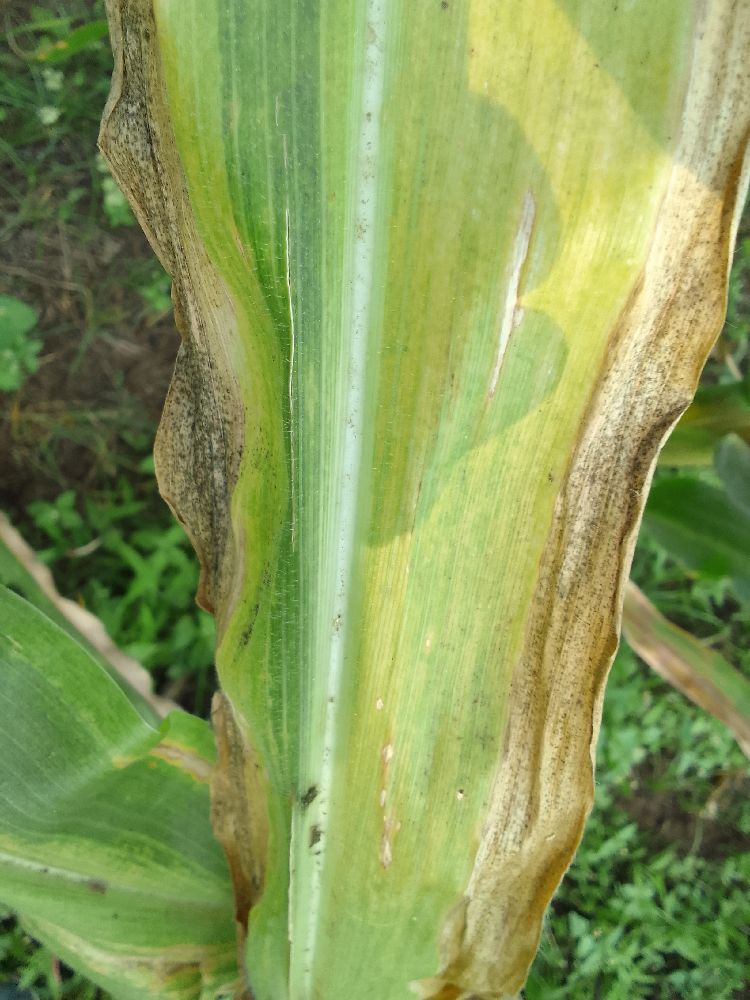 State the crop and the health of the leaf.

maize, maize lethal necrosis
